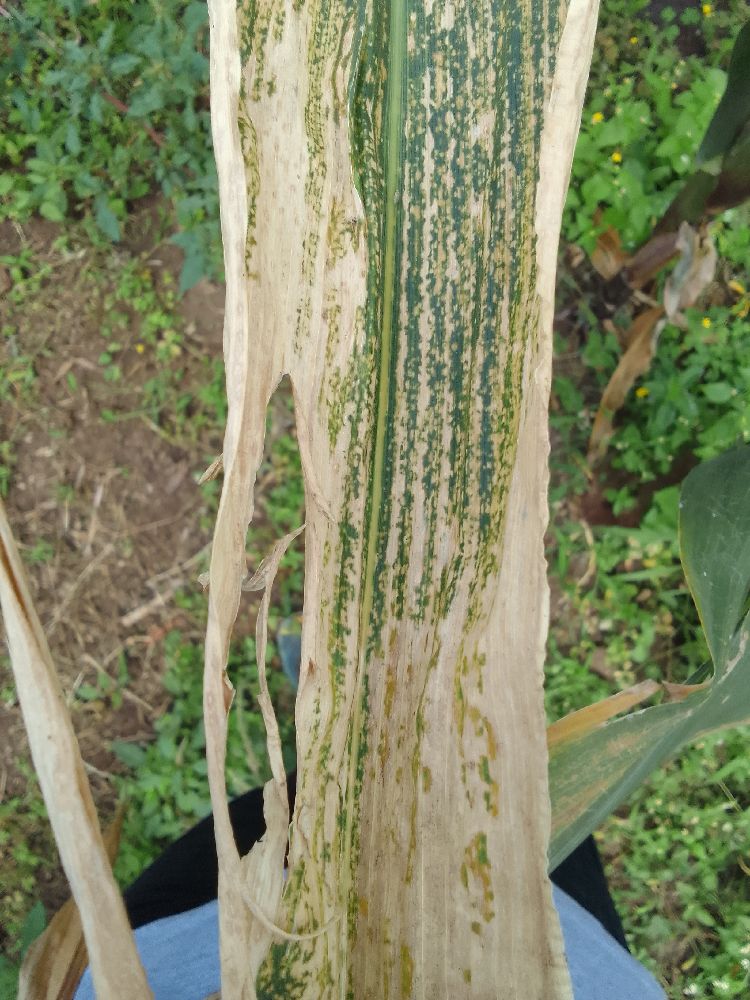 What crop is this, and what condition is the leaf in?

maize, maize lethal necrosis
